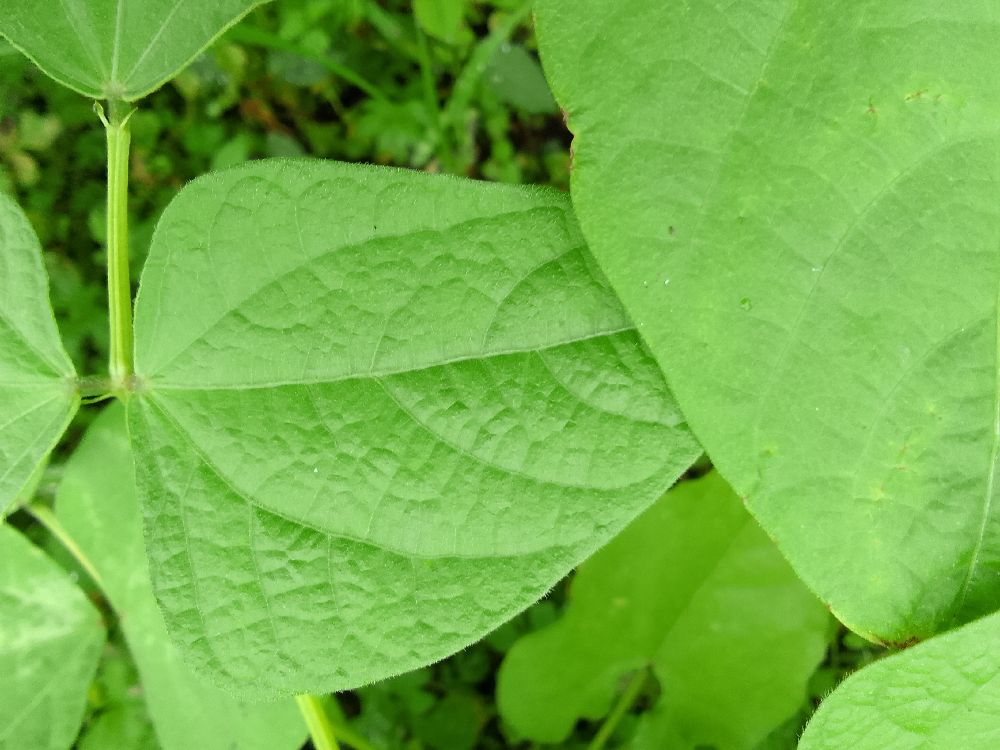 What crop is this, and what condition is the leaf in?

common bean, healthy
